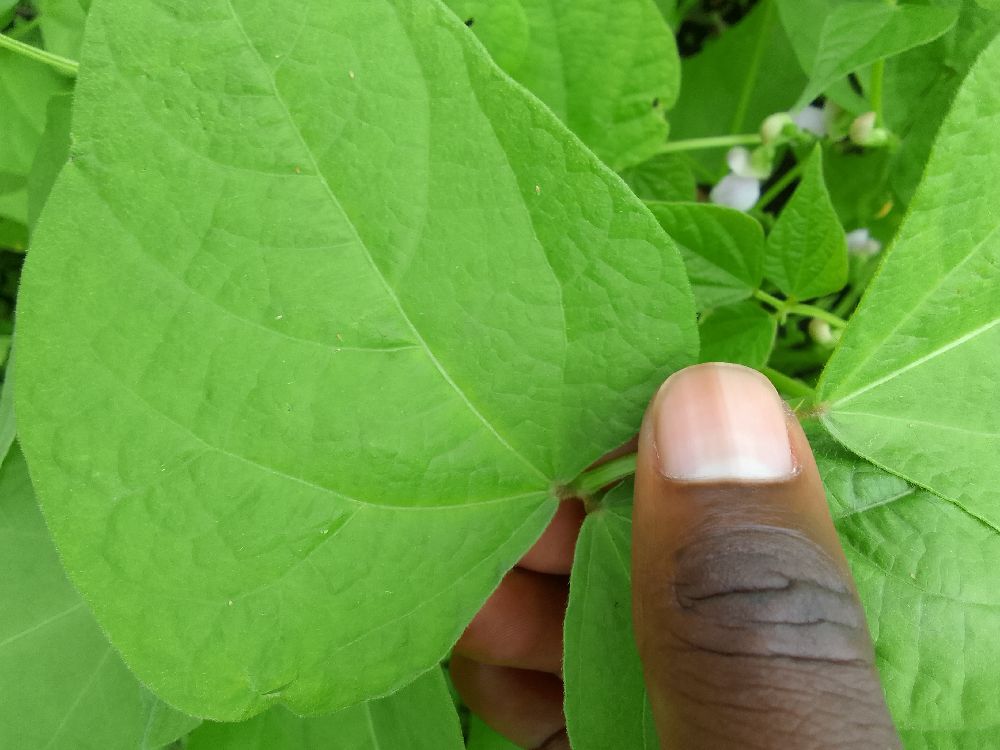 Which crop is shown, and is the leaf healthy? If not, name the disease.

common bean, healthy
